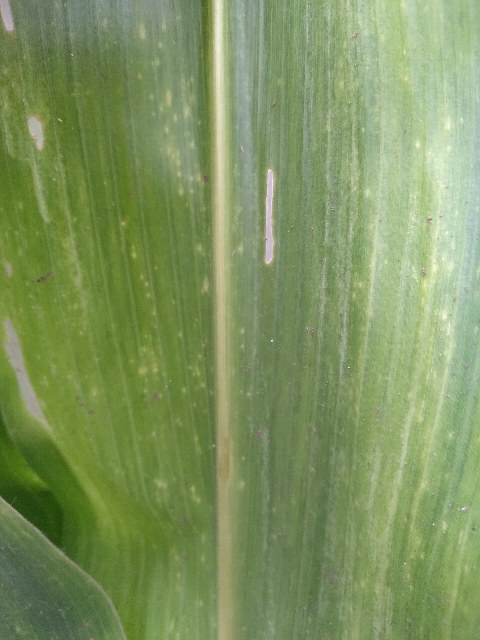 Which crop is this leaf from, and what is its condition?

maize, maize lethal necrosis
